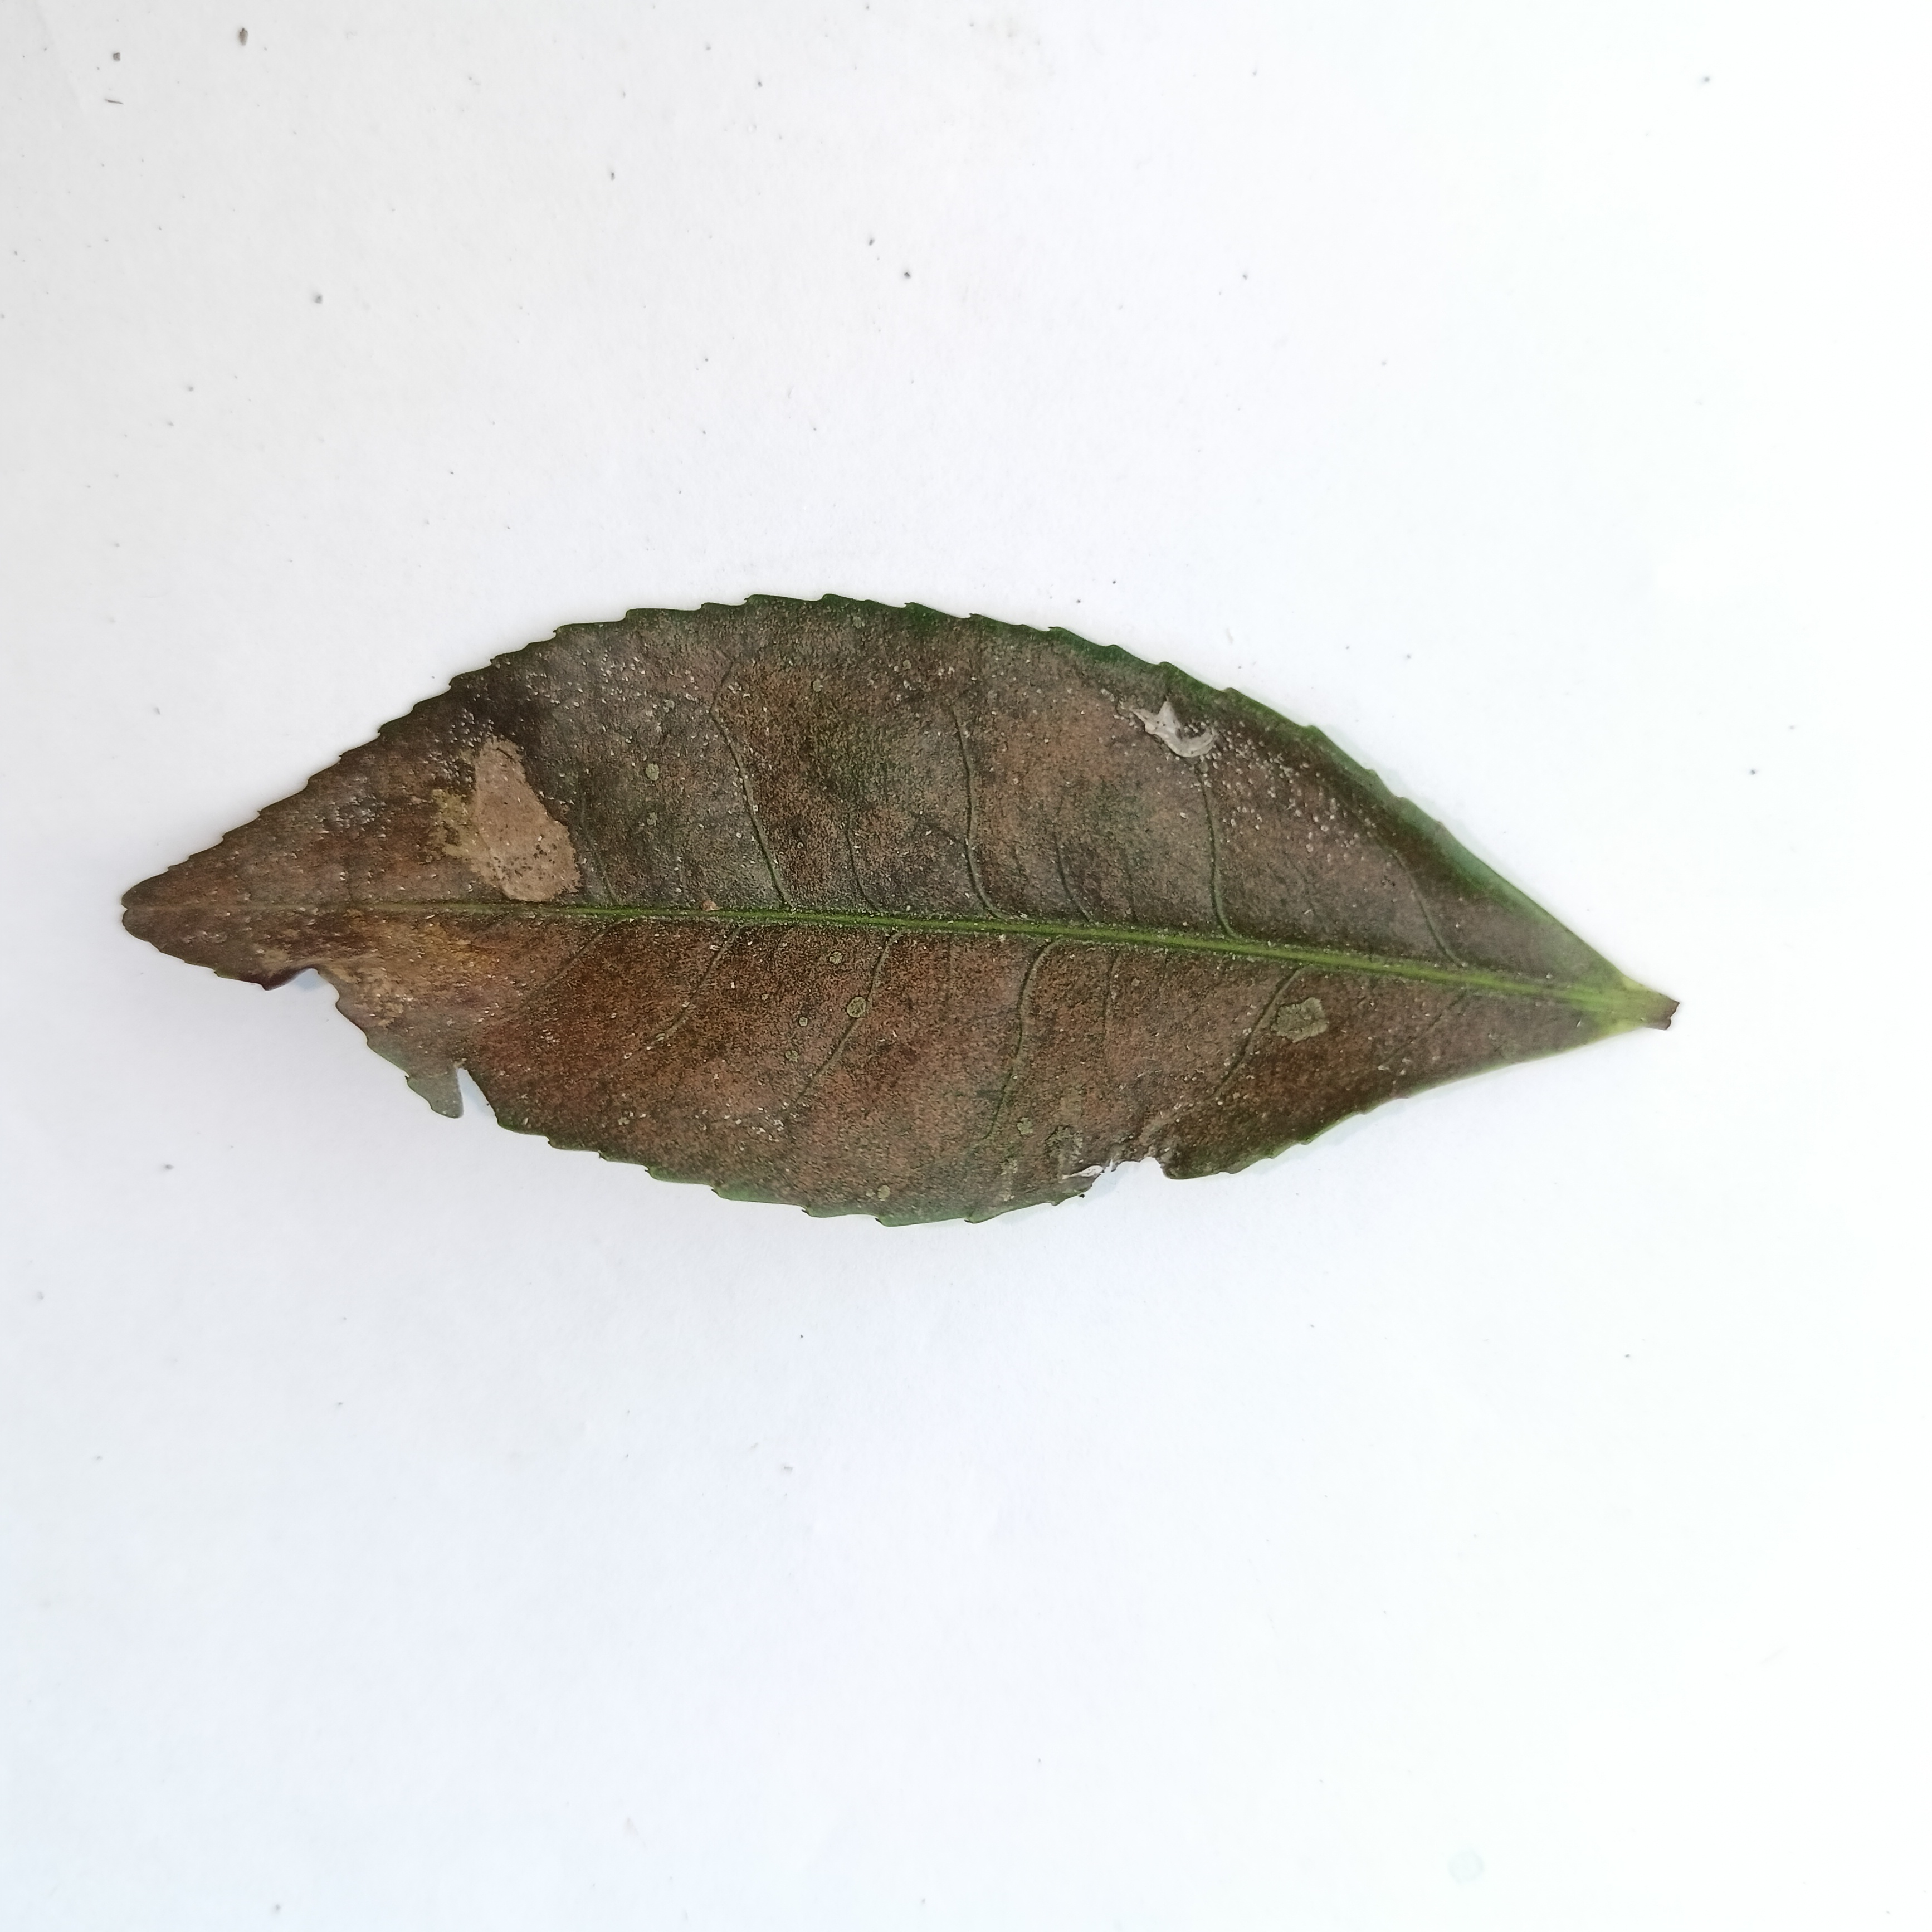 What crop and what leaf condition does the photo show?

tea, red rust
